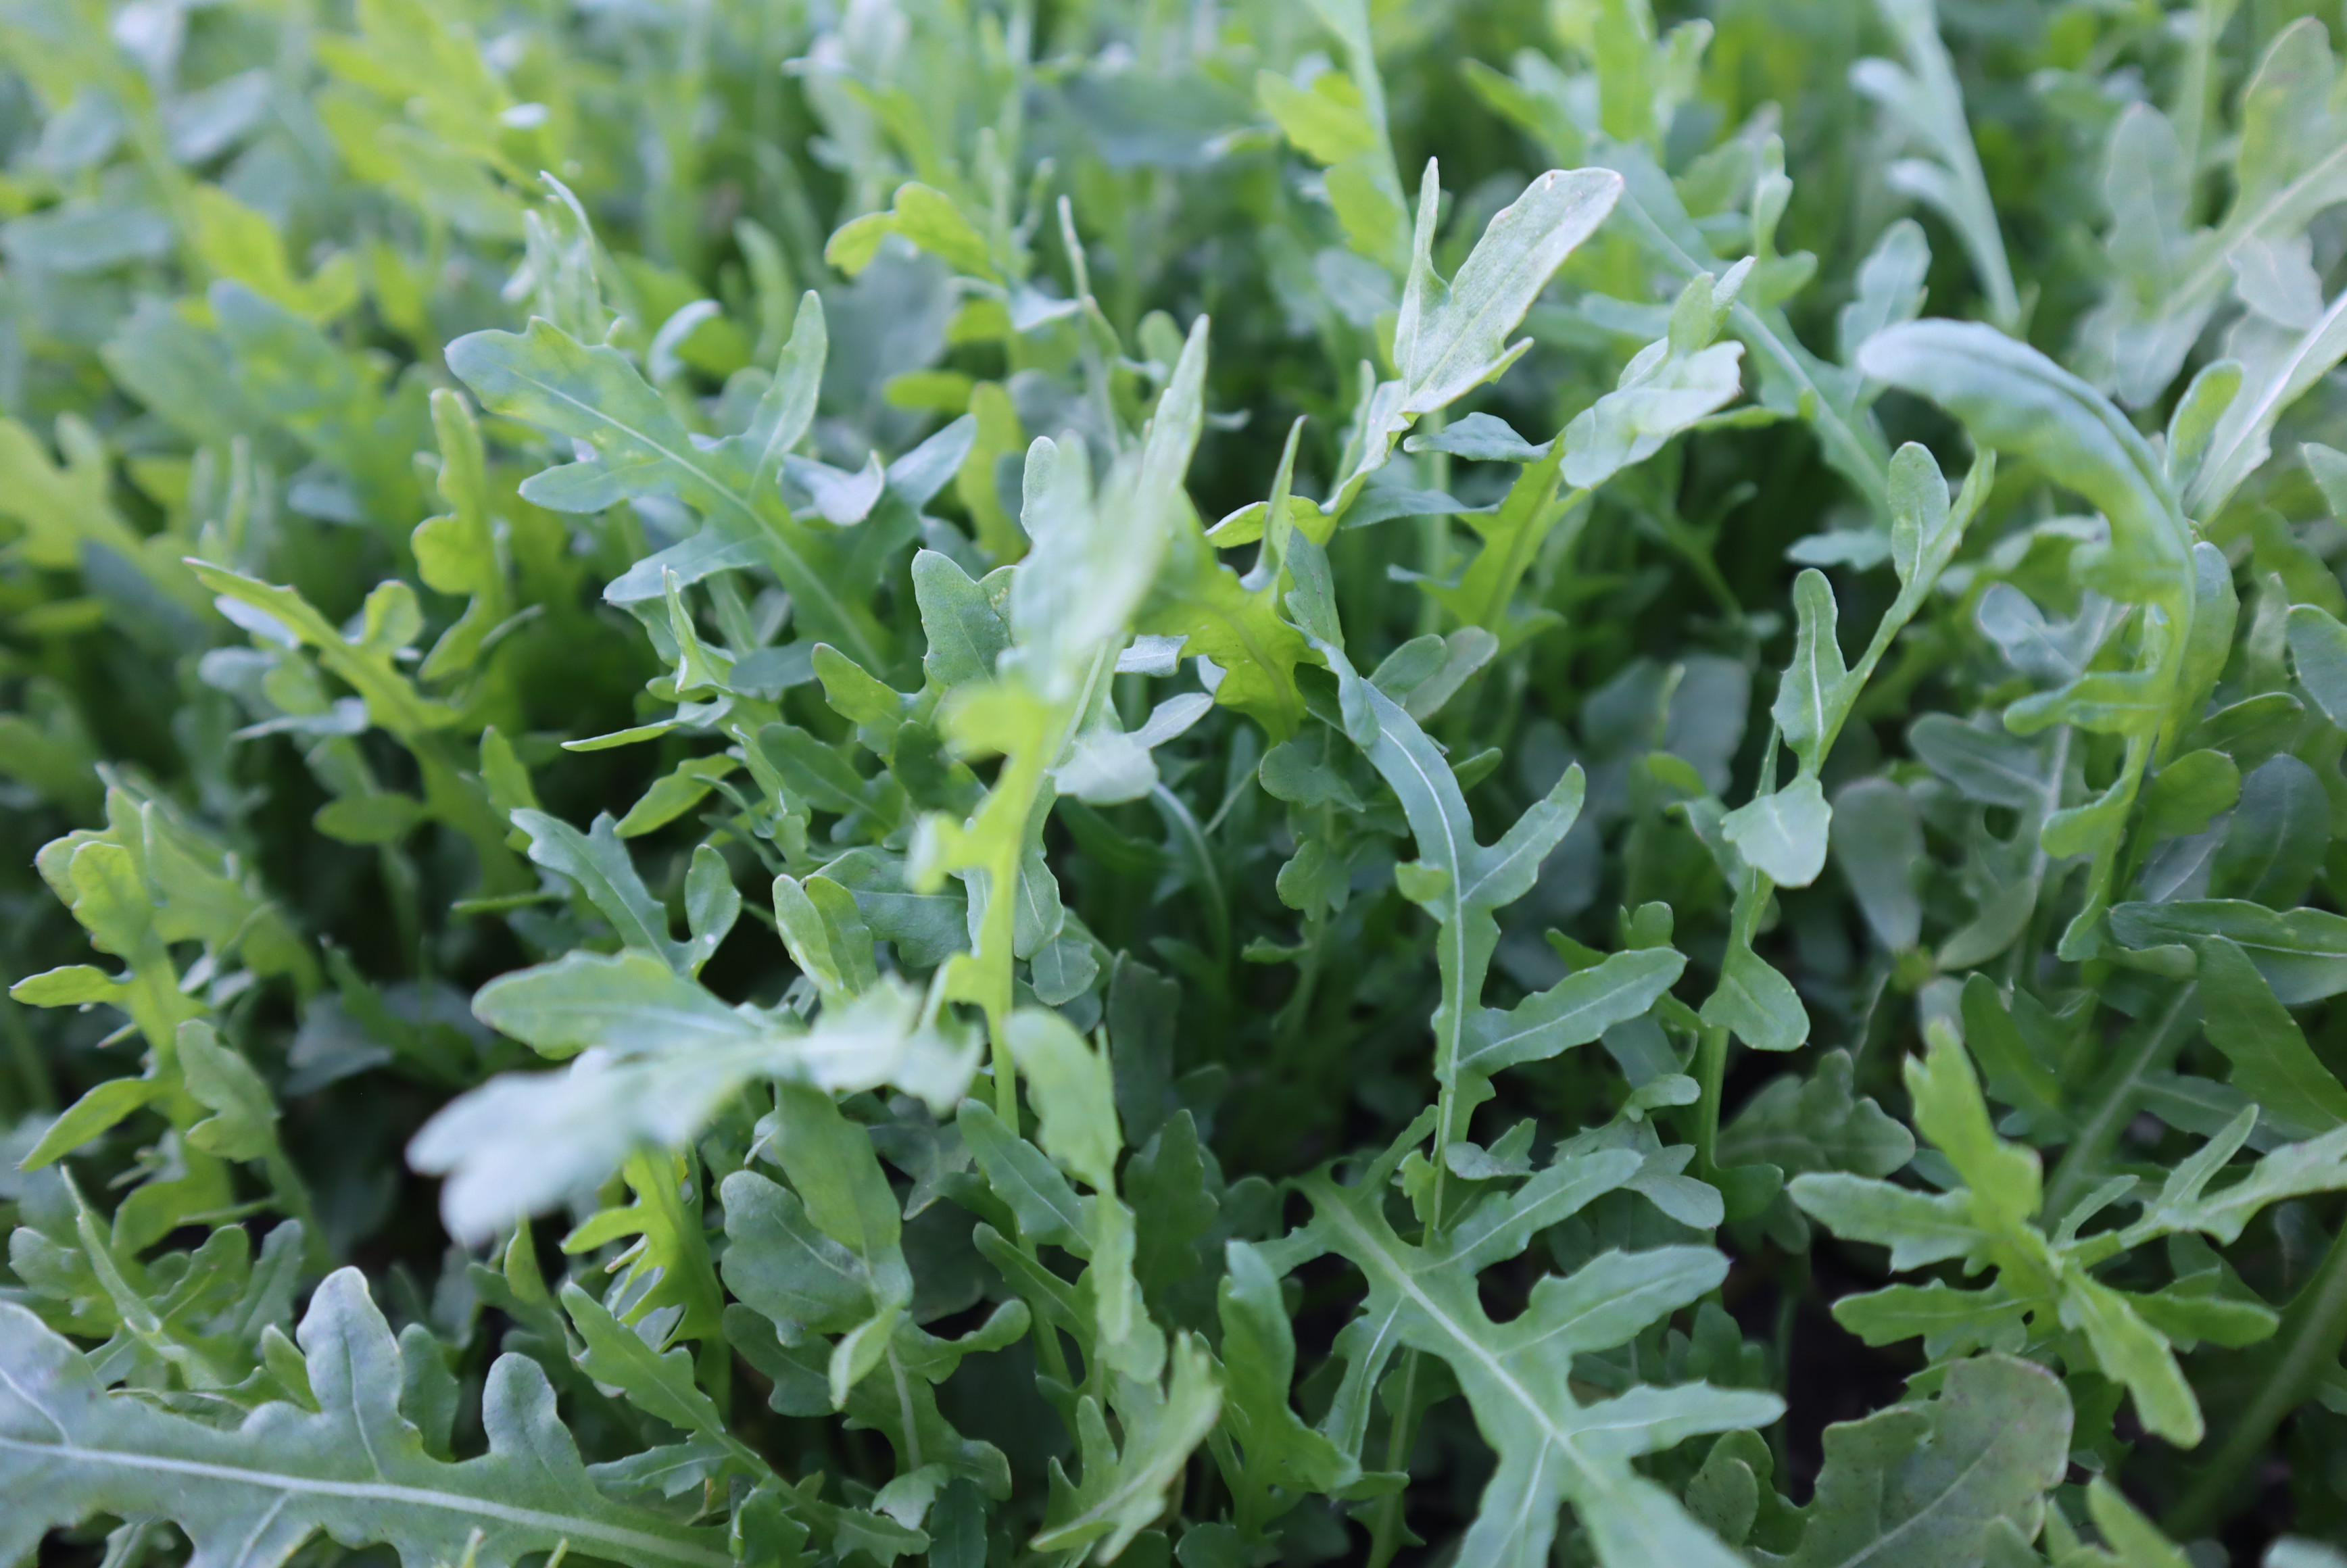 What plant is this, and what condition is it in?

rocket, healthy
